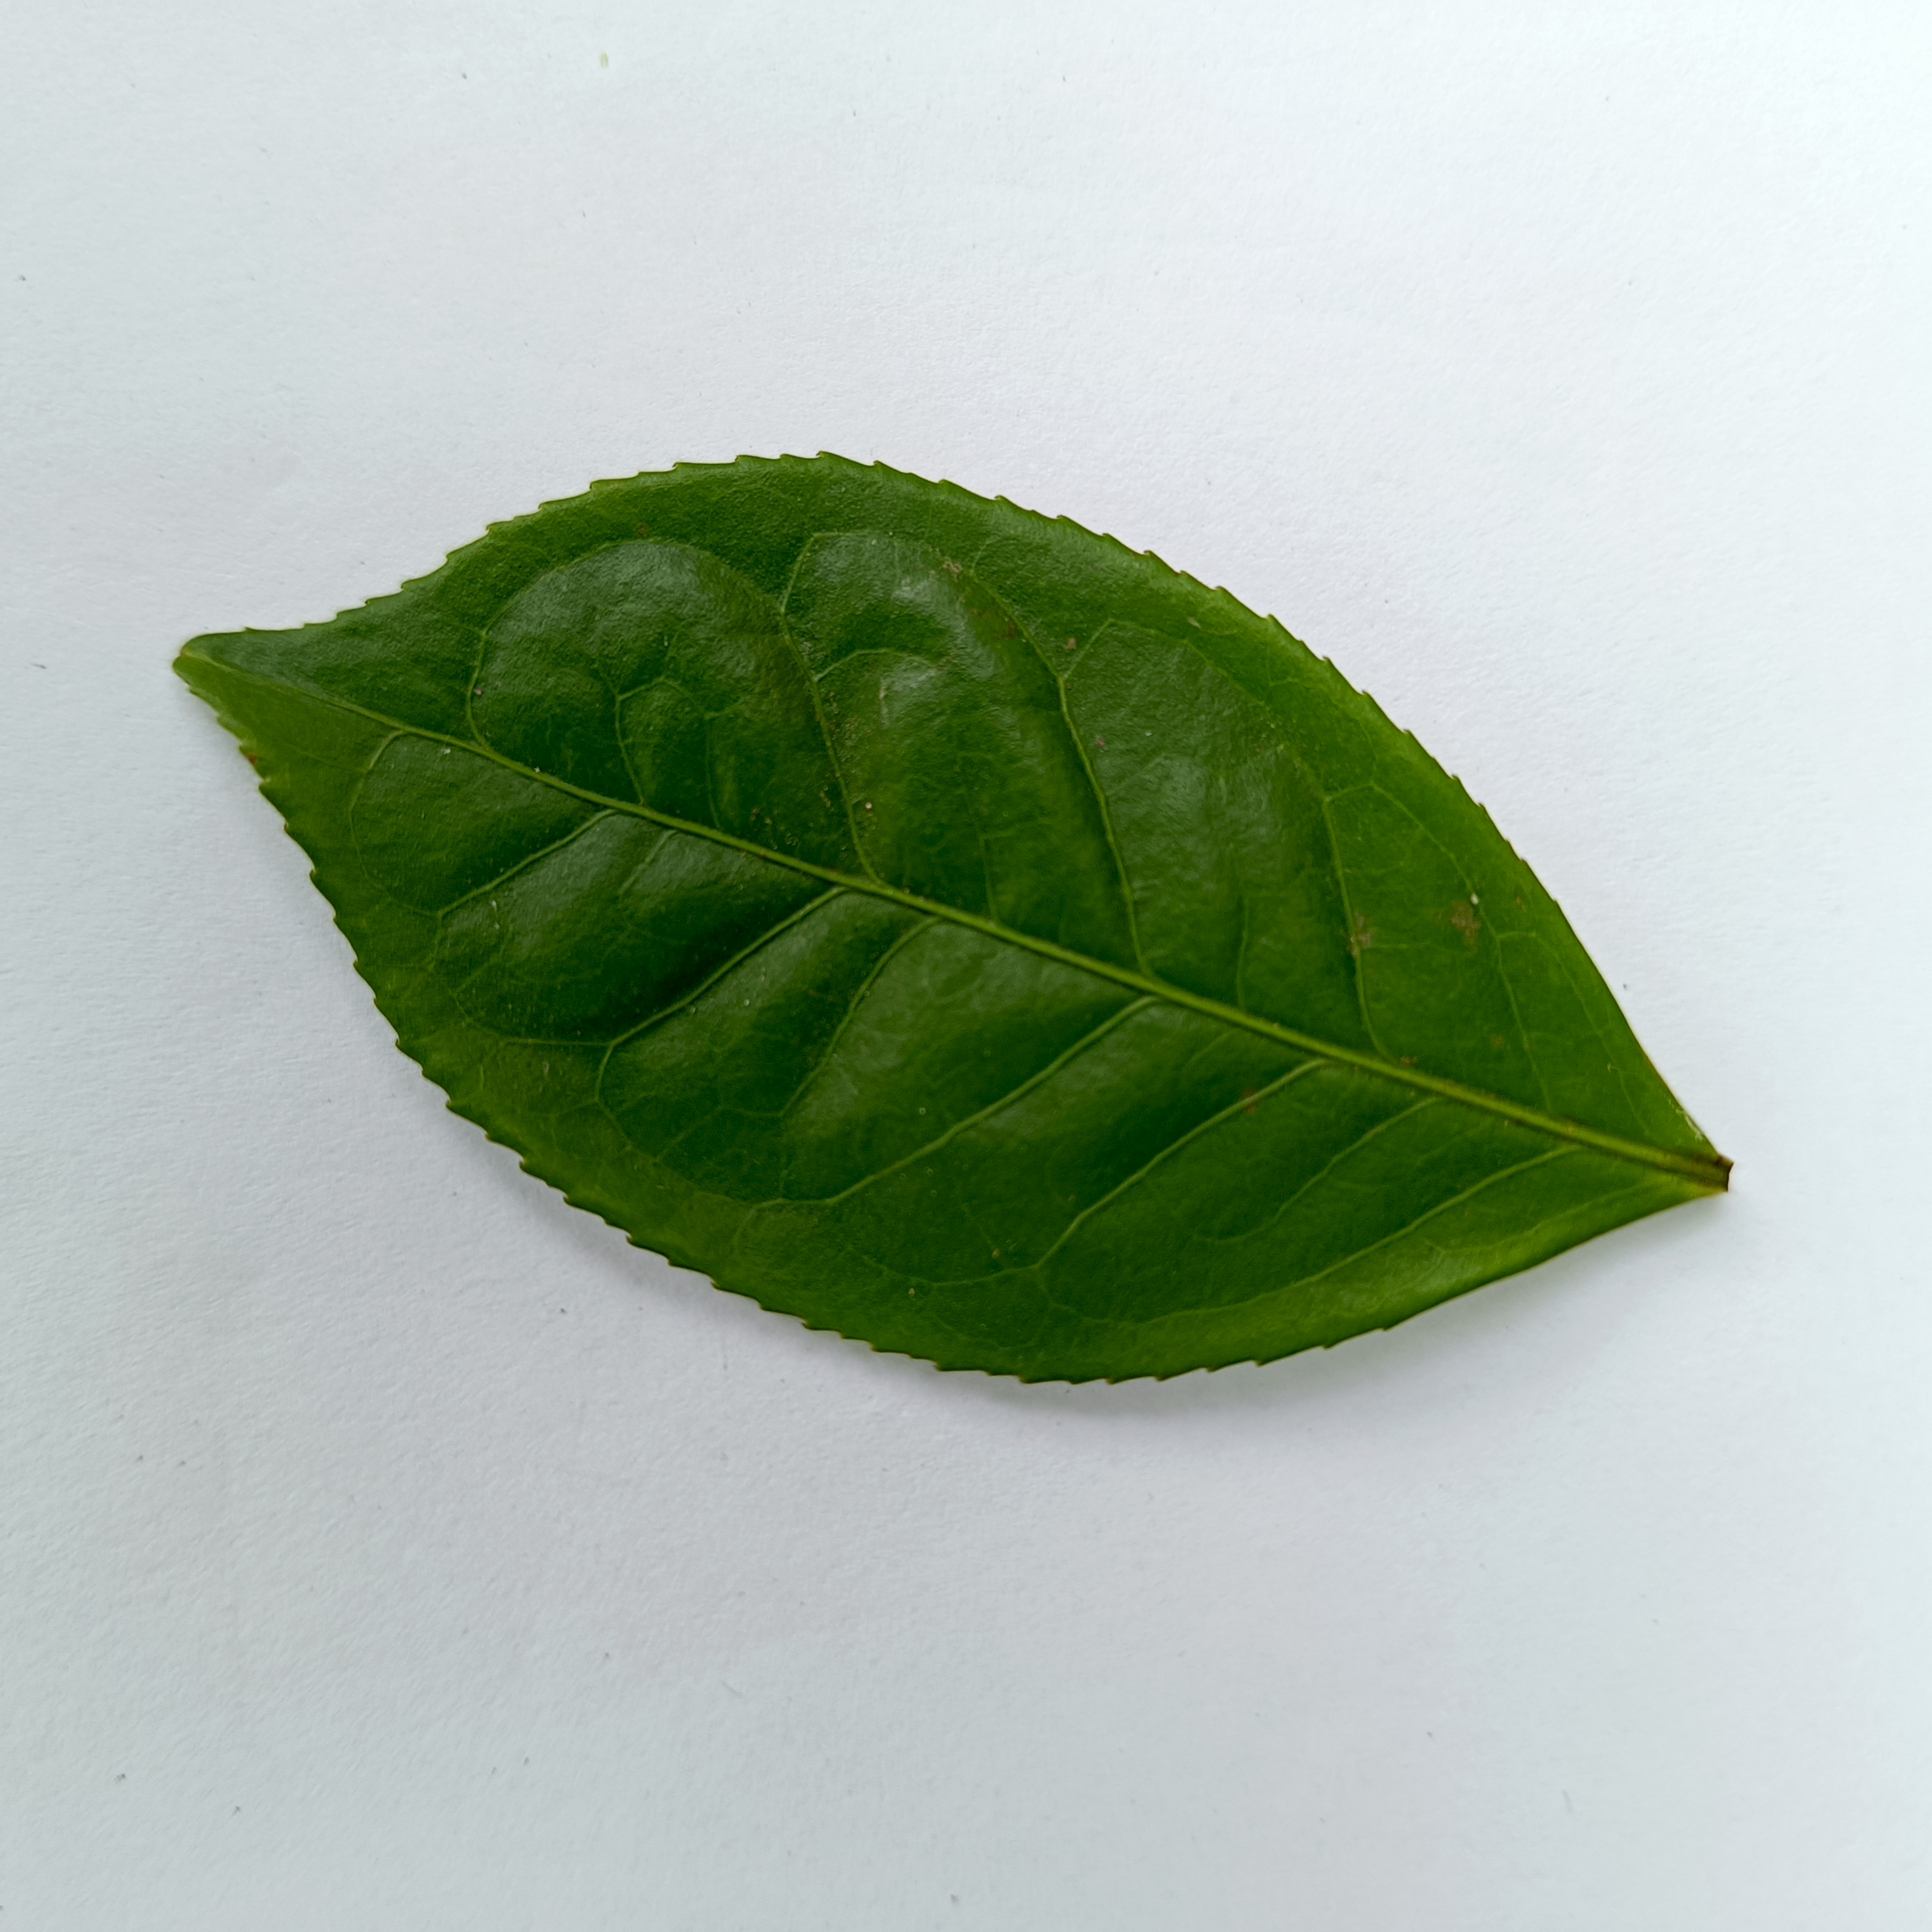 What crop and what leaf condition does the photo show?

tea, healthy
